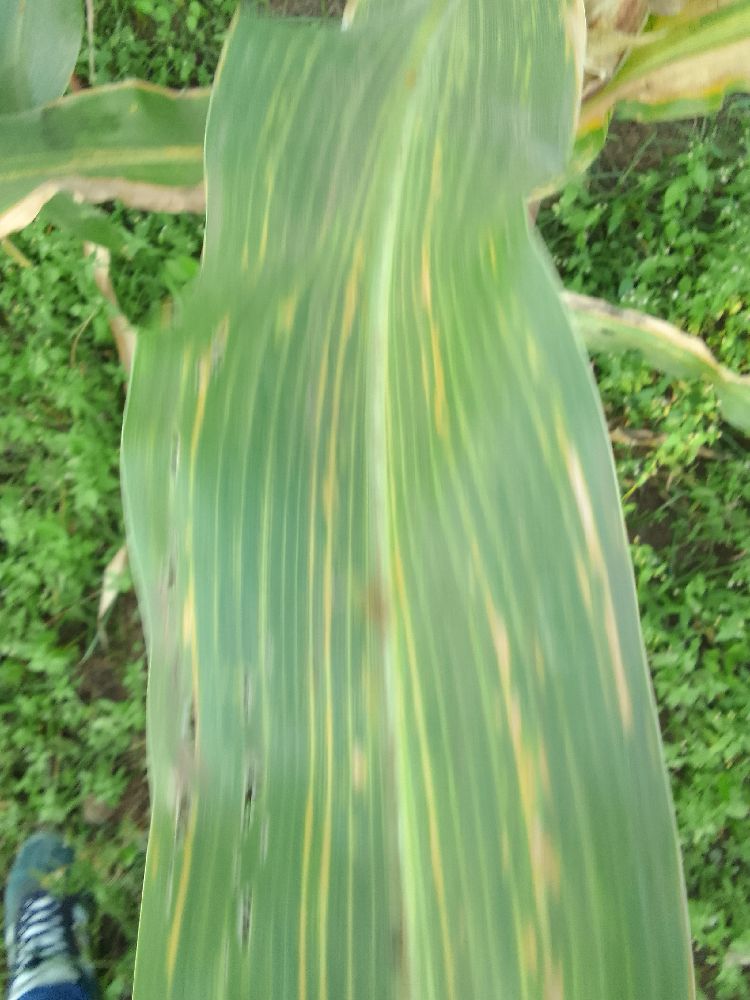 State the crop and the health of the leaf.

maize, maize lethal necrosis
